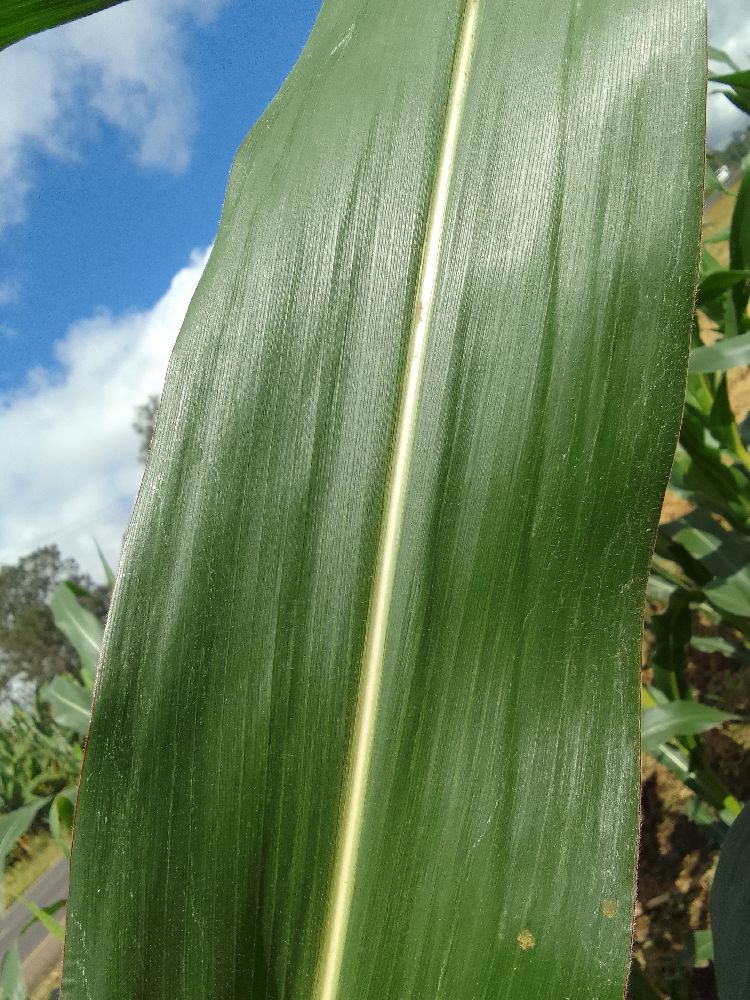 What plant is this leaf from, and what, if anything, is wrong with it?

maize, healthy
